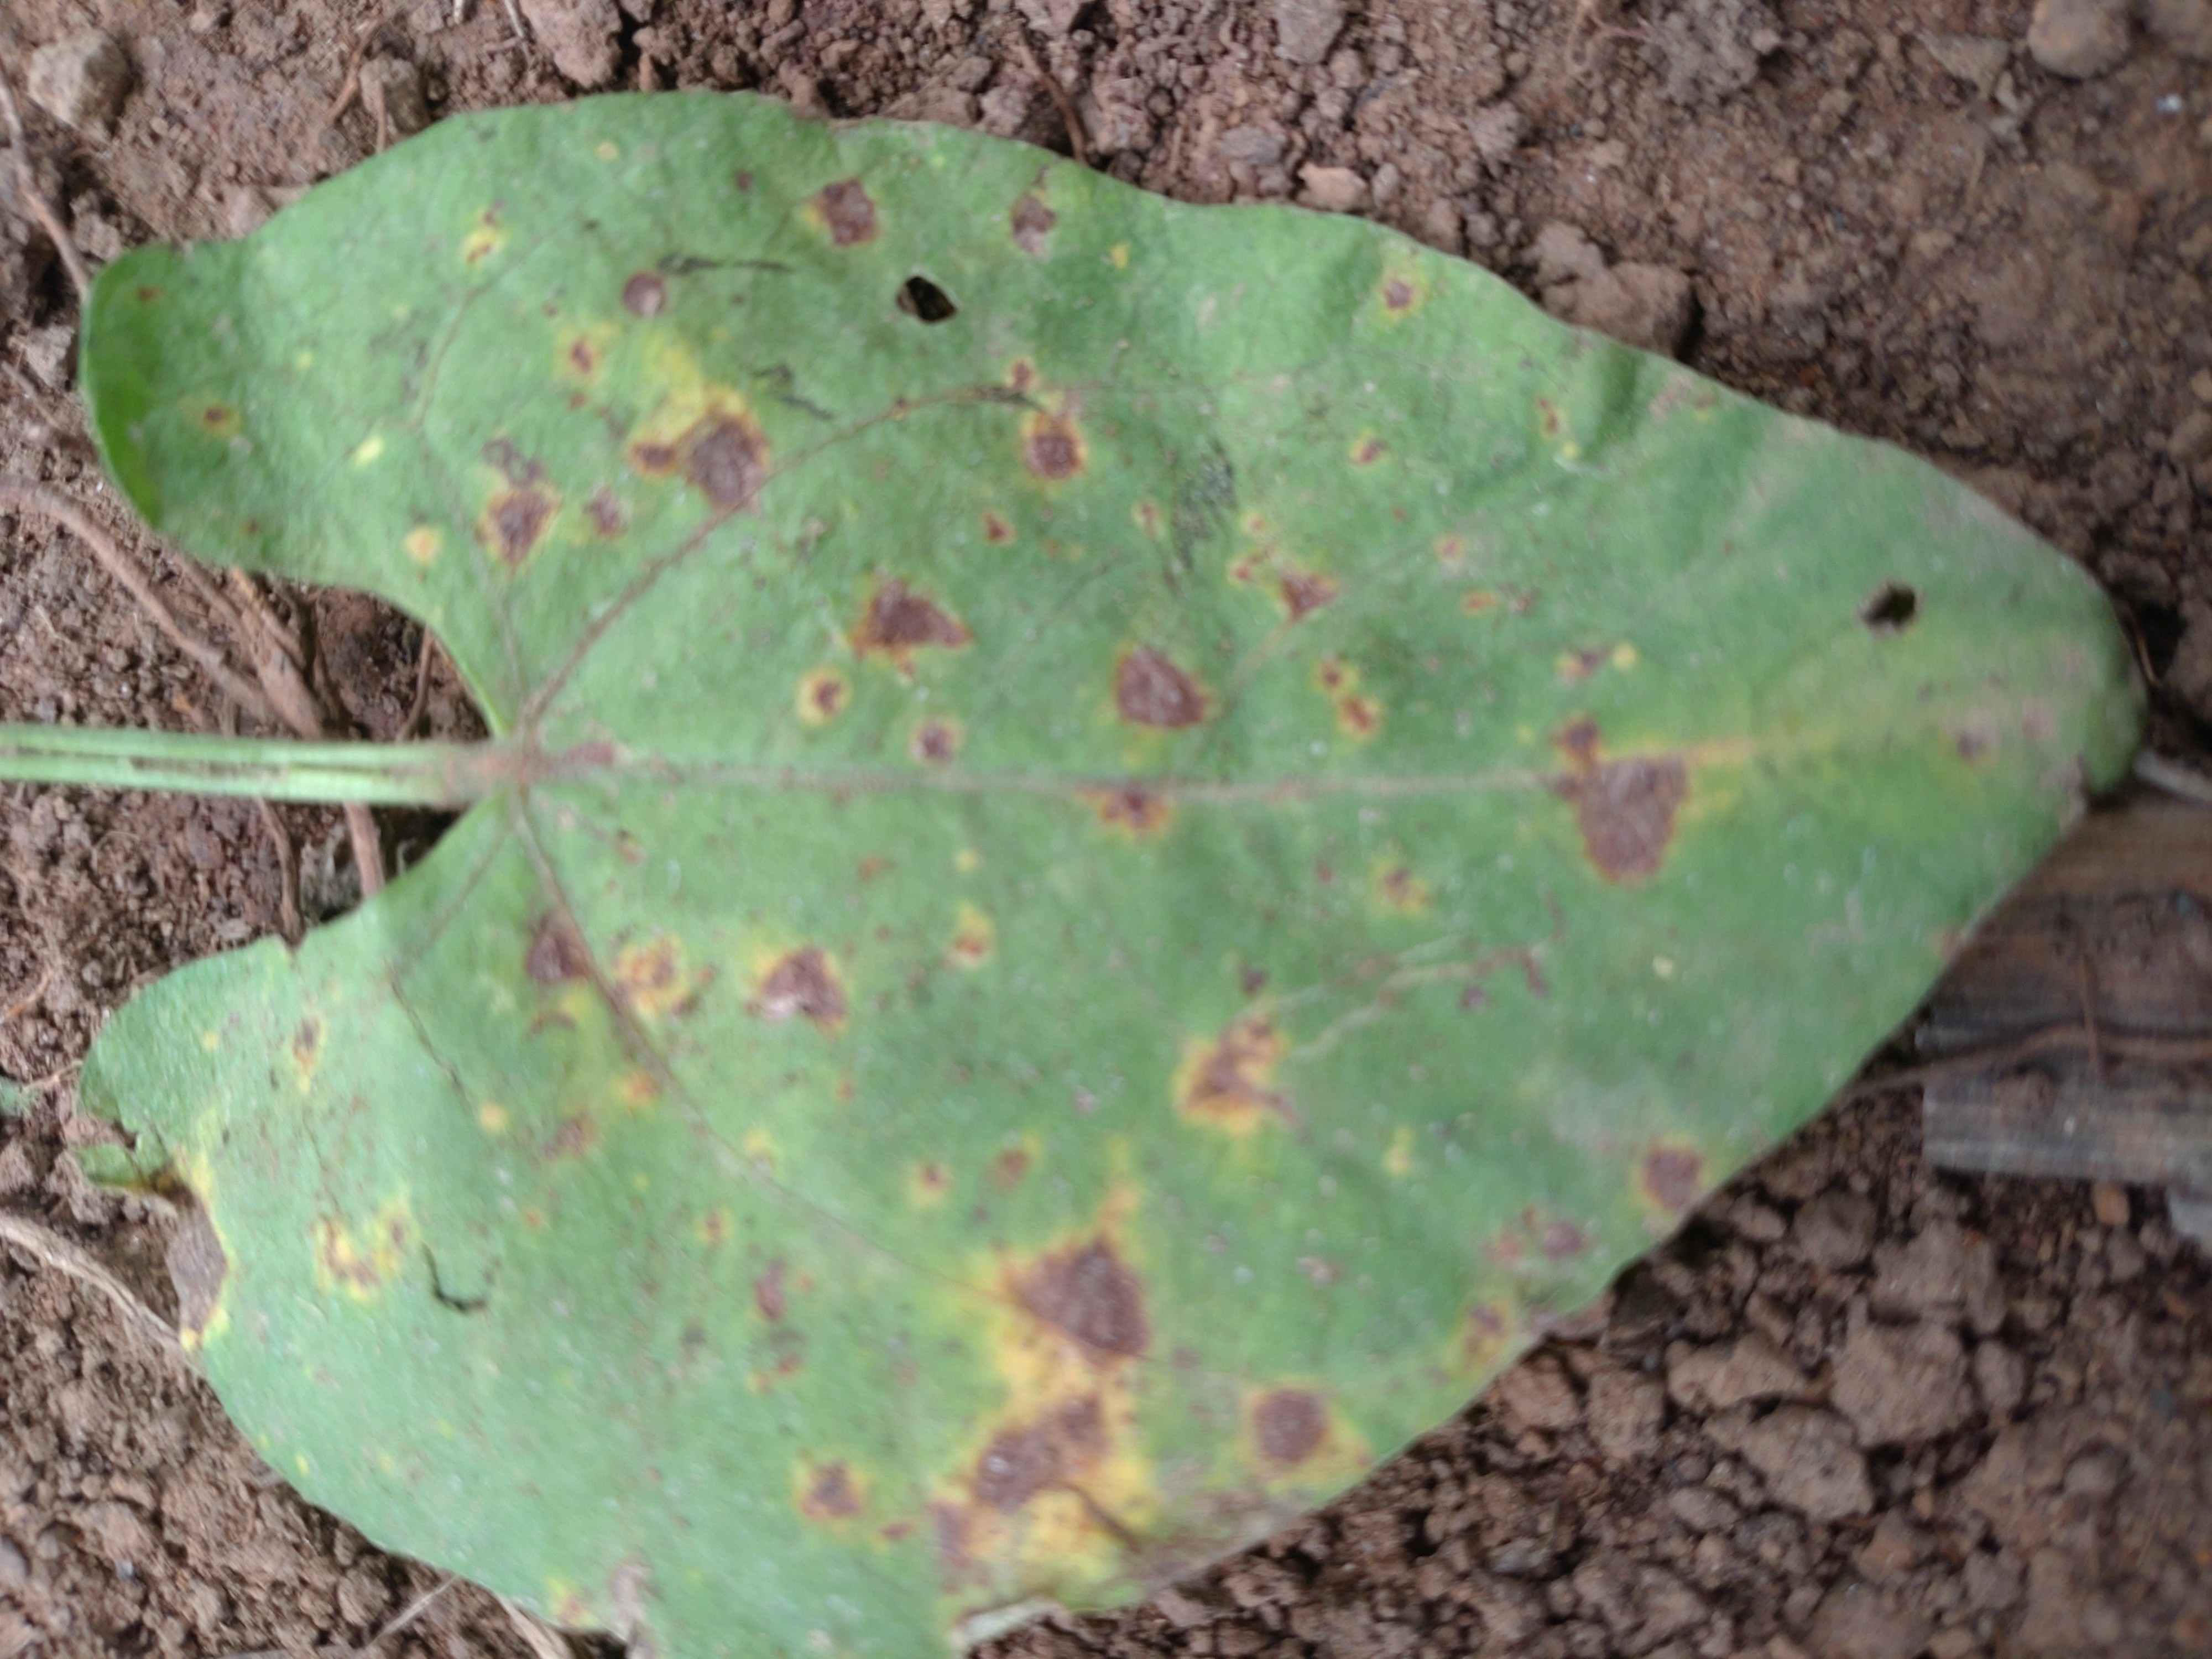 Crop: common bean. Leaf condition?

rust
